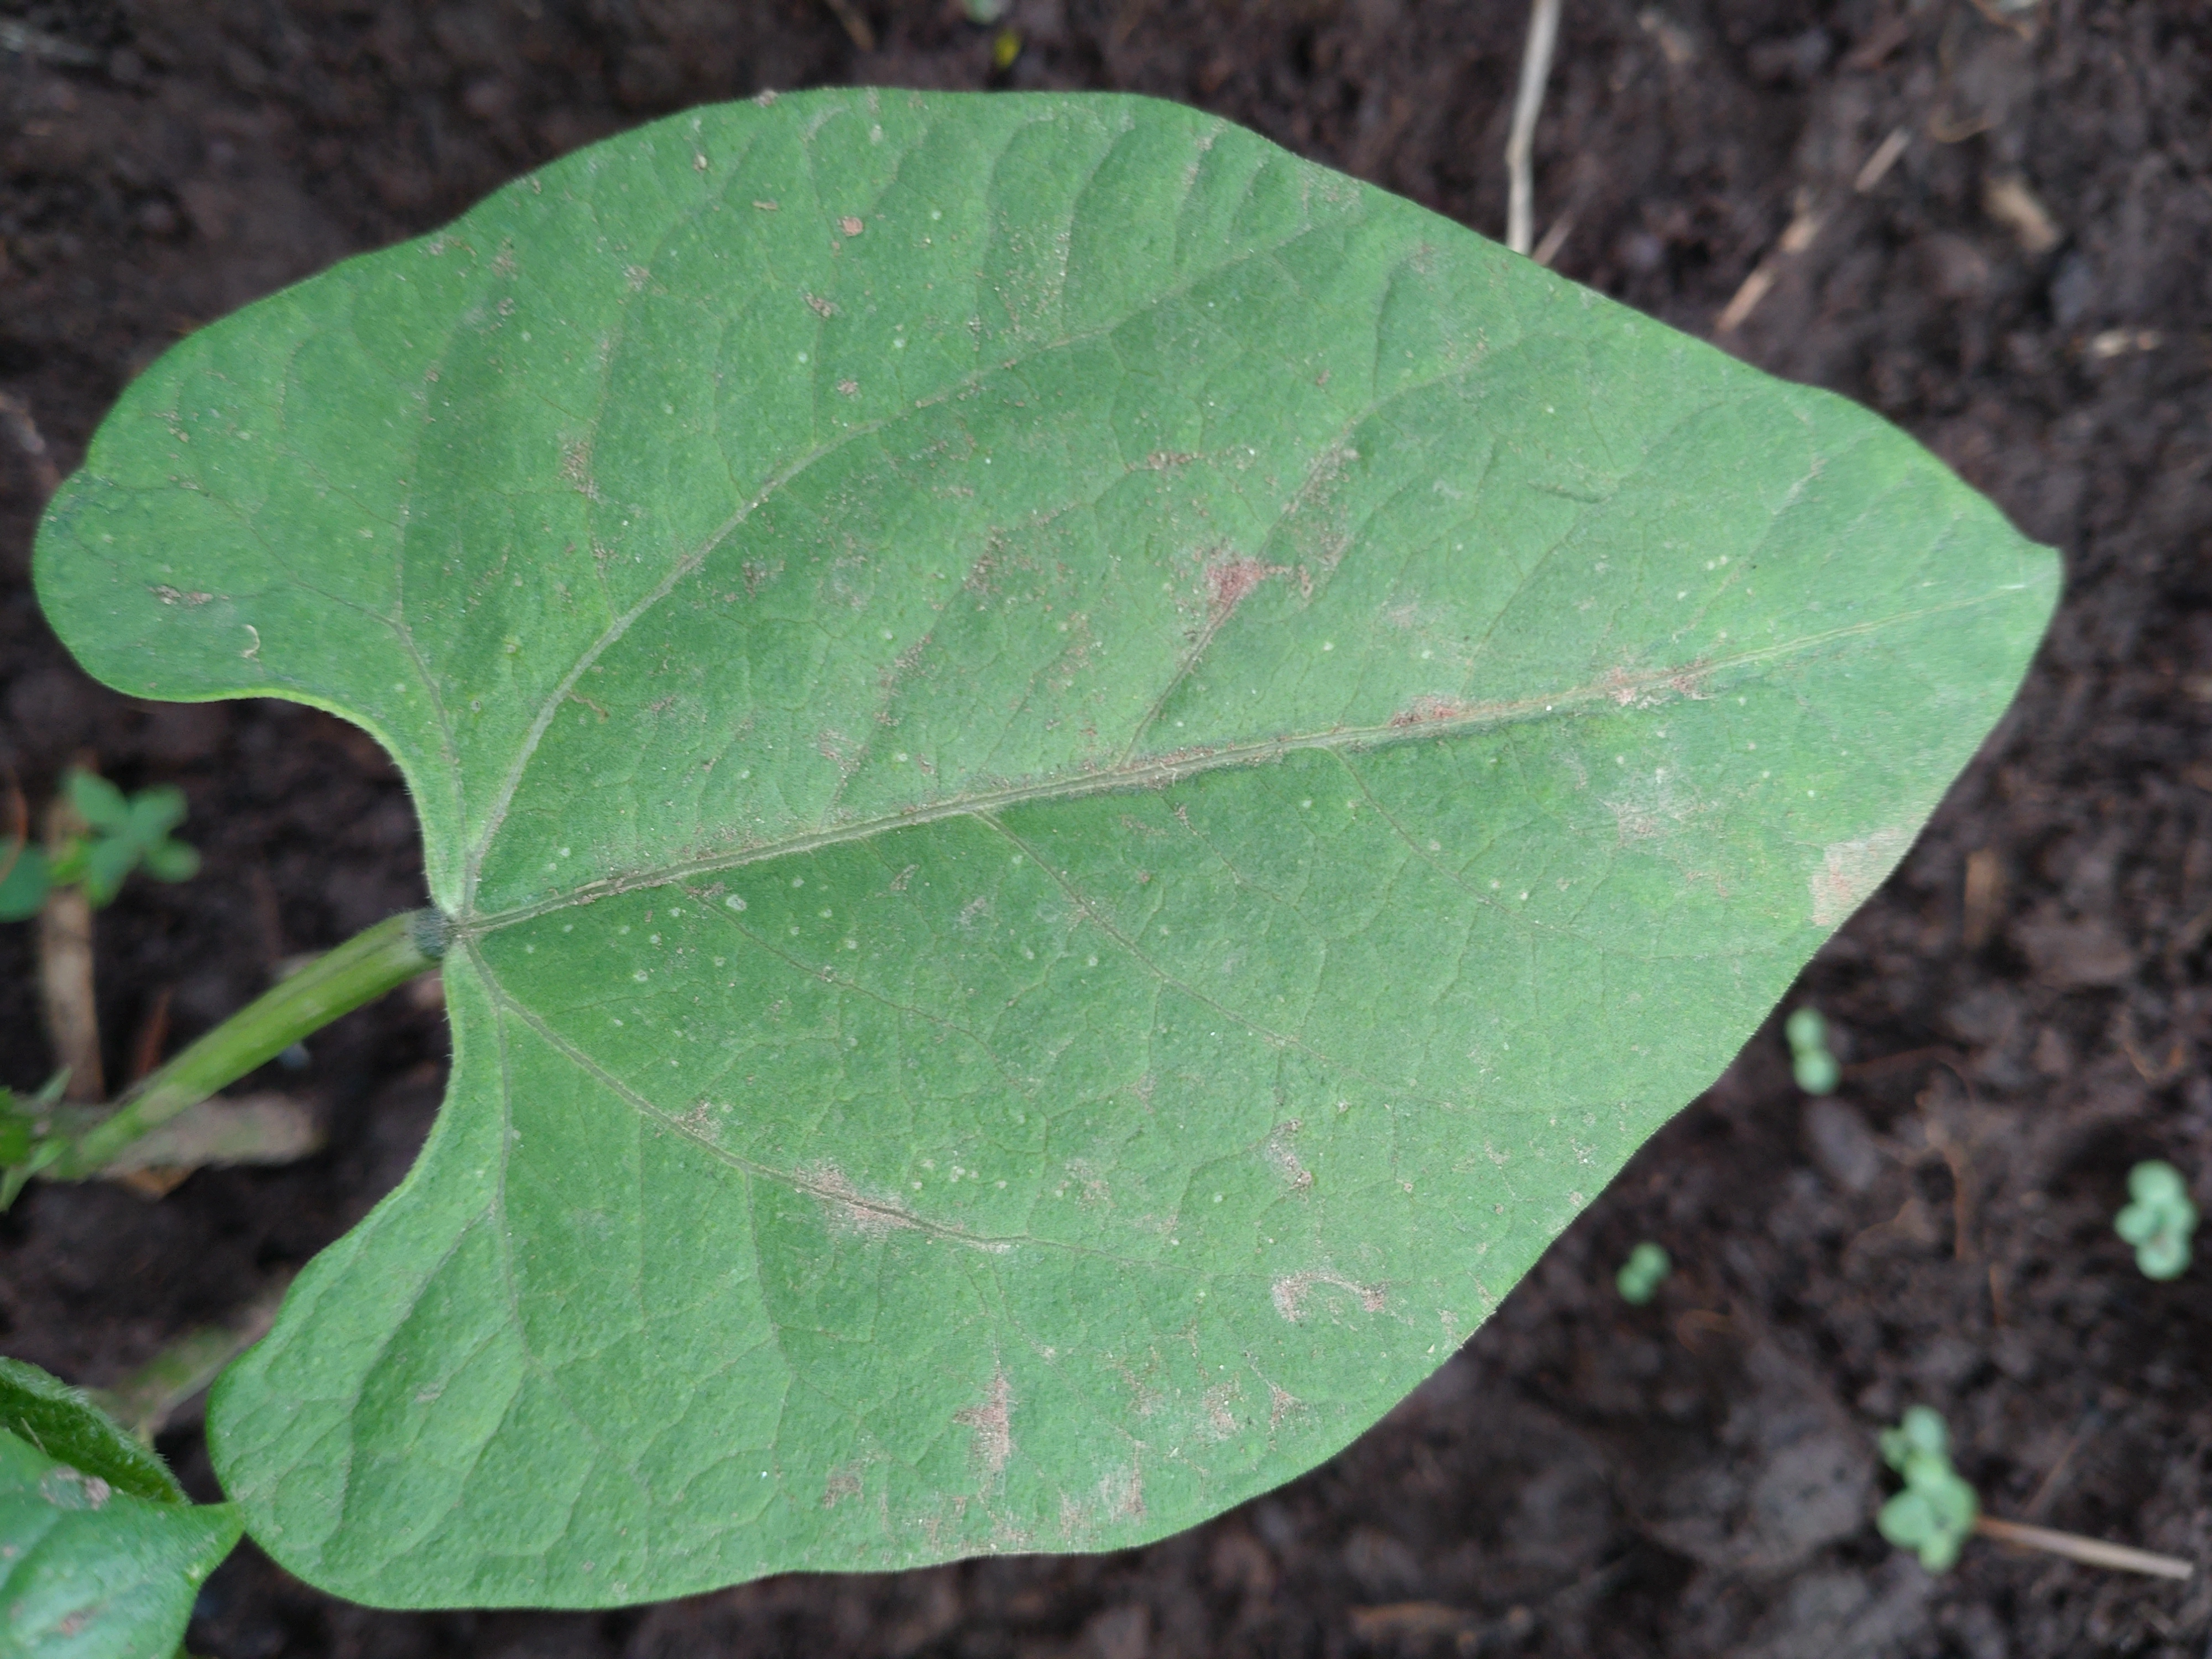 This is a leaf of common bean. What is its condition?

healthy
